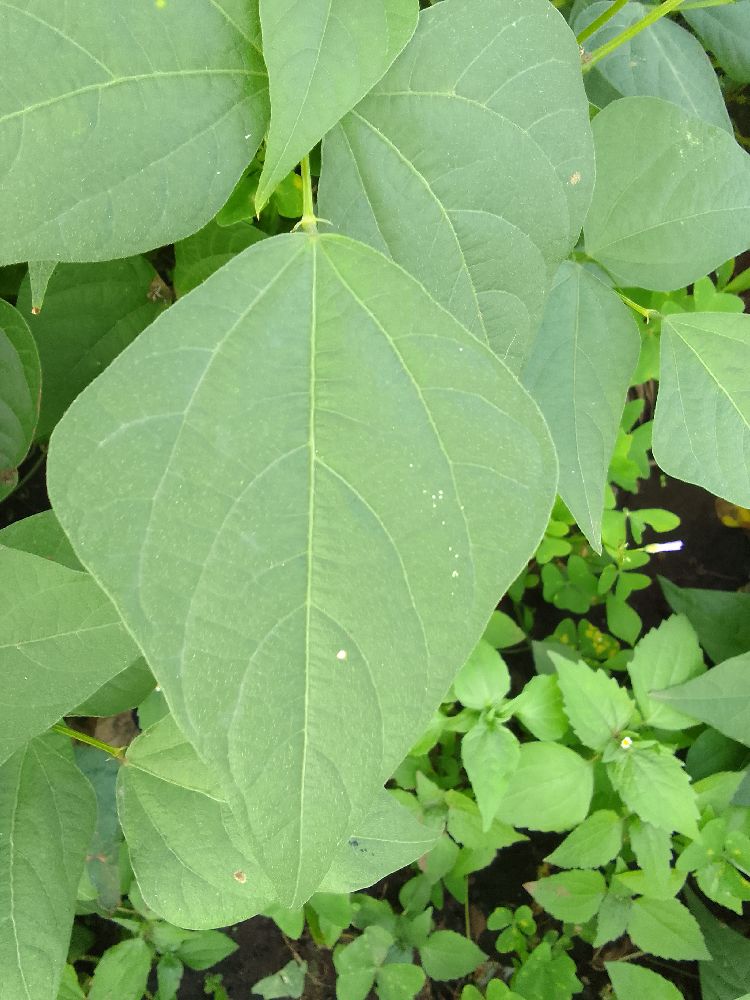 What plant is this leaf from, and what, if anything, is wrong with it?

common bean, healthy
